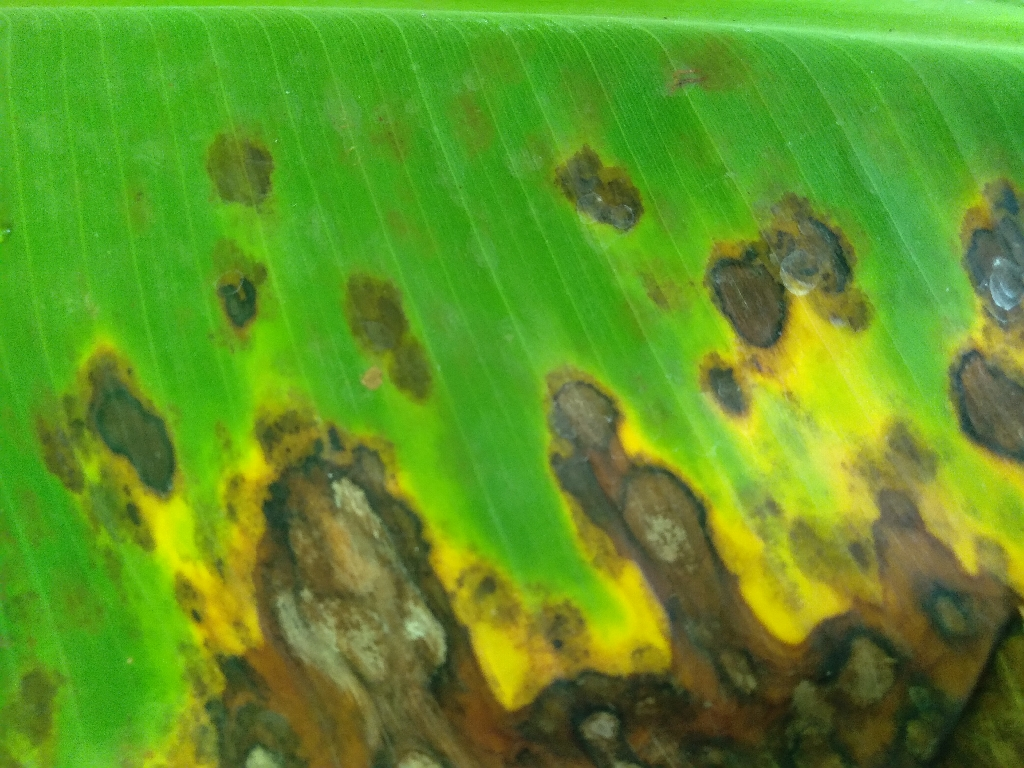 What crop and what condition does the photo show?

banana, black sigatoka
